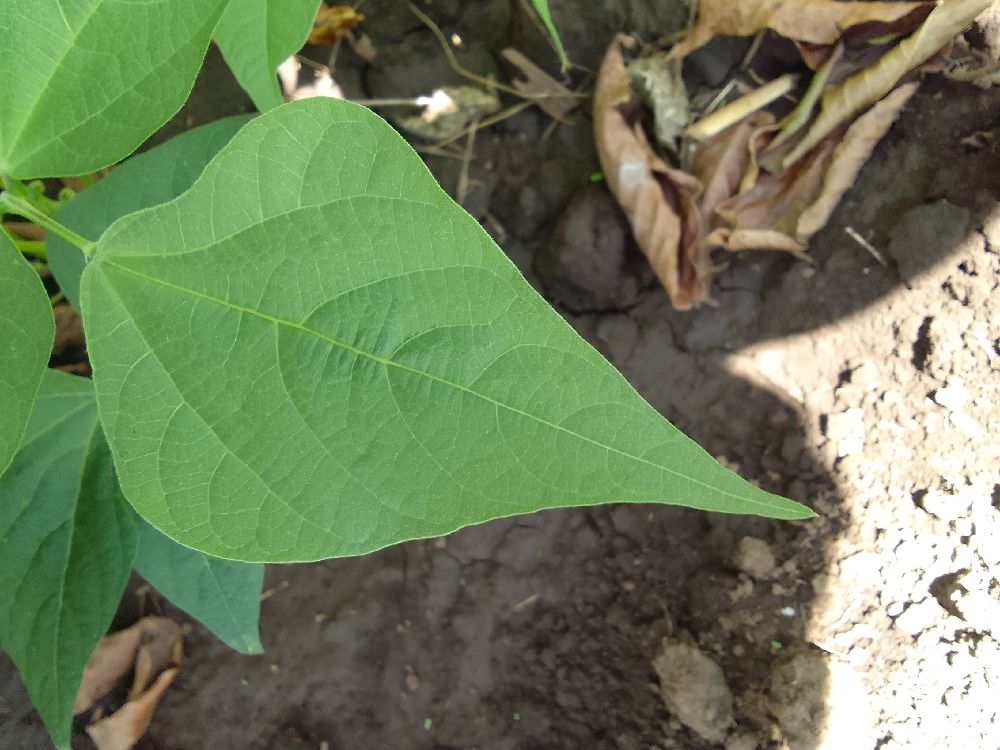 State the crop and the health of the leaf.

common bean, healthy
